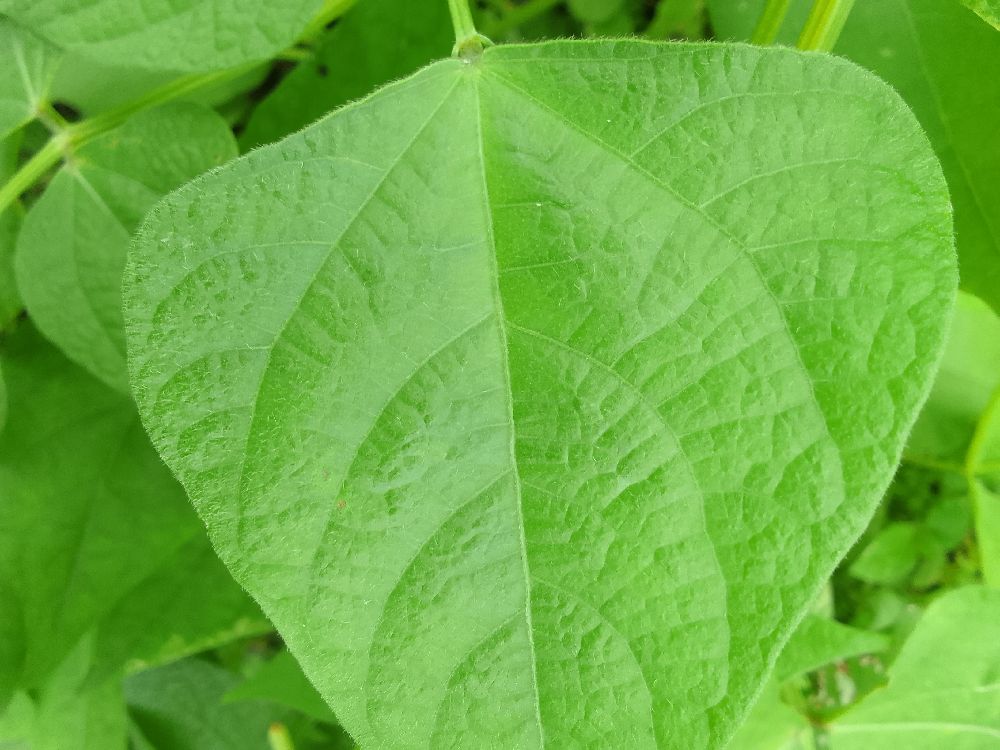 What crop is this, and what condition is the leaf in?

common bean, healthy
